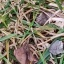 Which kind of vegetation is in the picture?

grass
